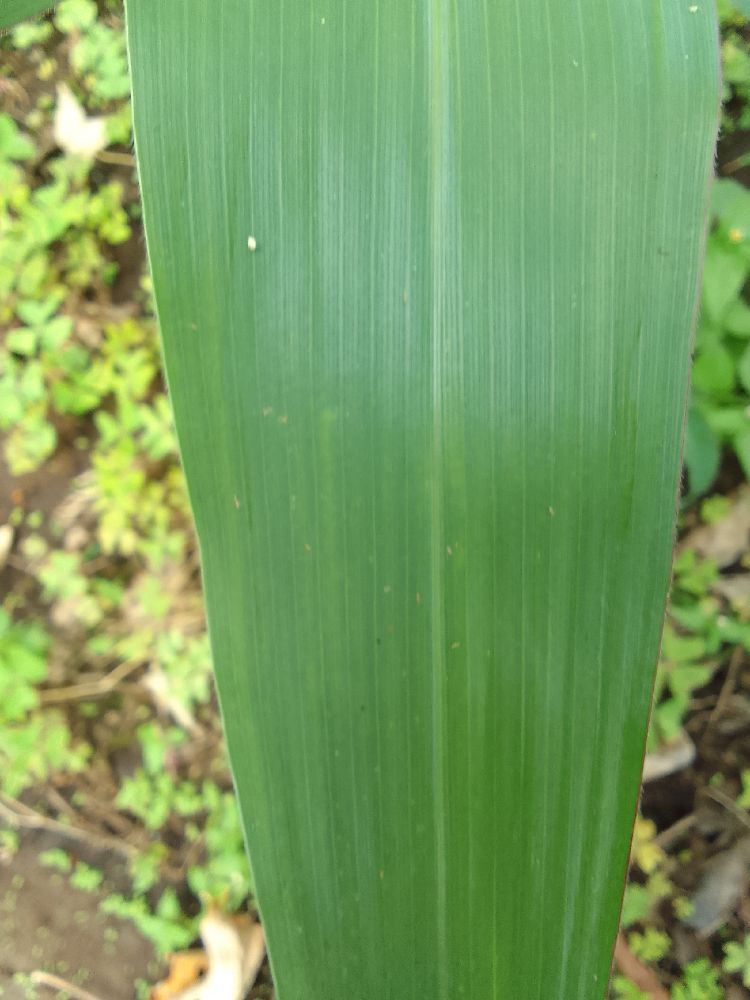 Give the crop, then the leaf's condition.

maize, healthy
